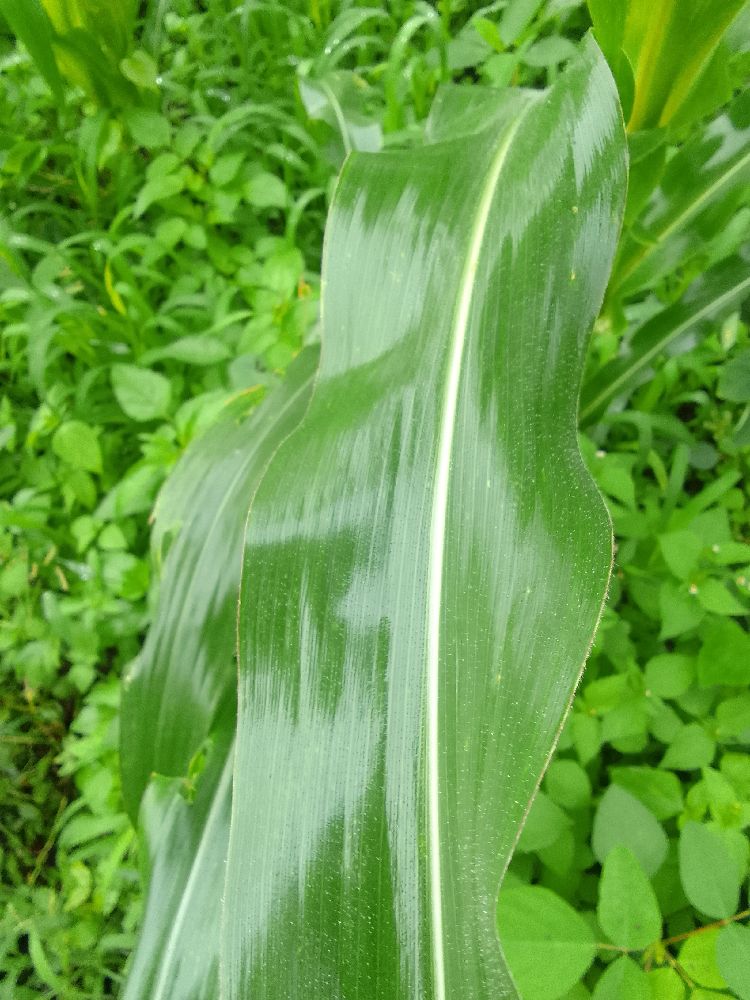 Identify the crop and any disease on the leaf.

maize, healthy
